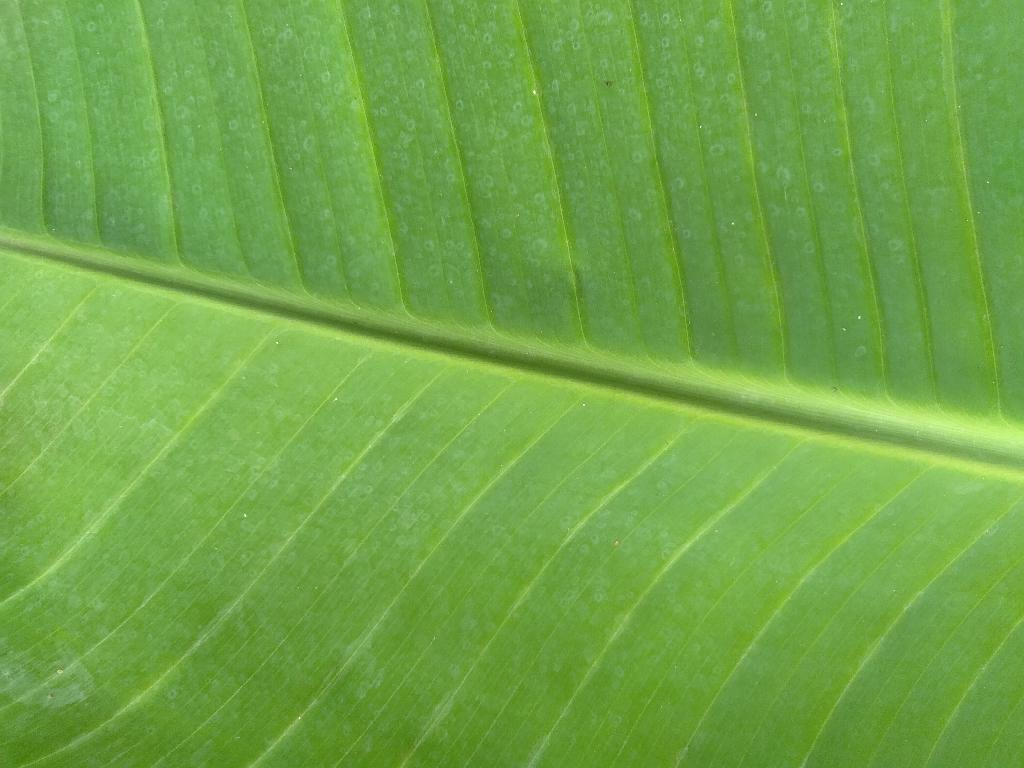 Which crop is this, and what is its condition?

banana, healthy
